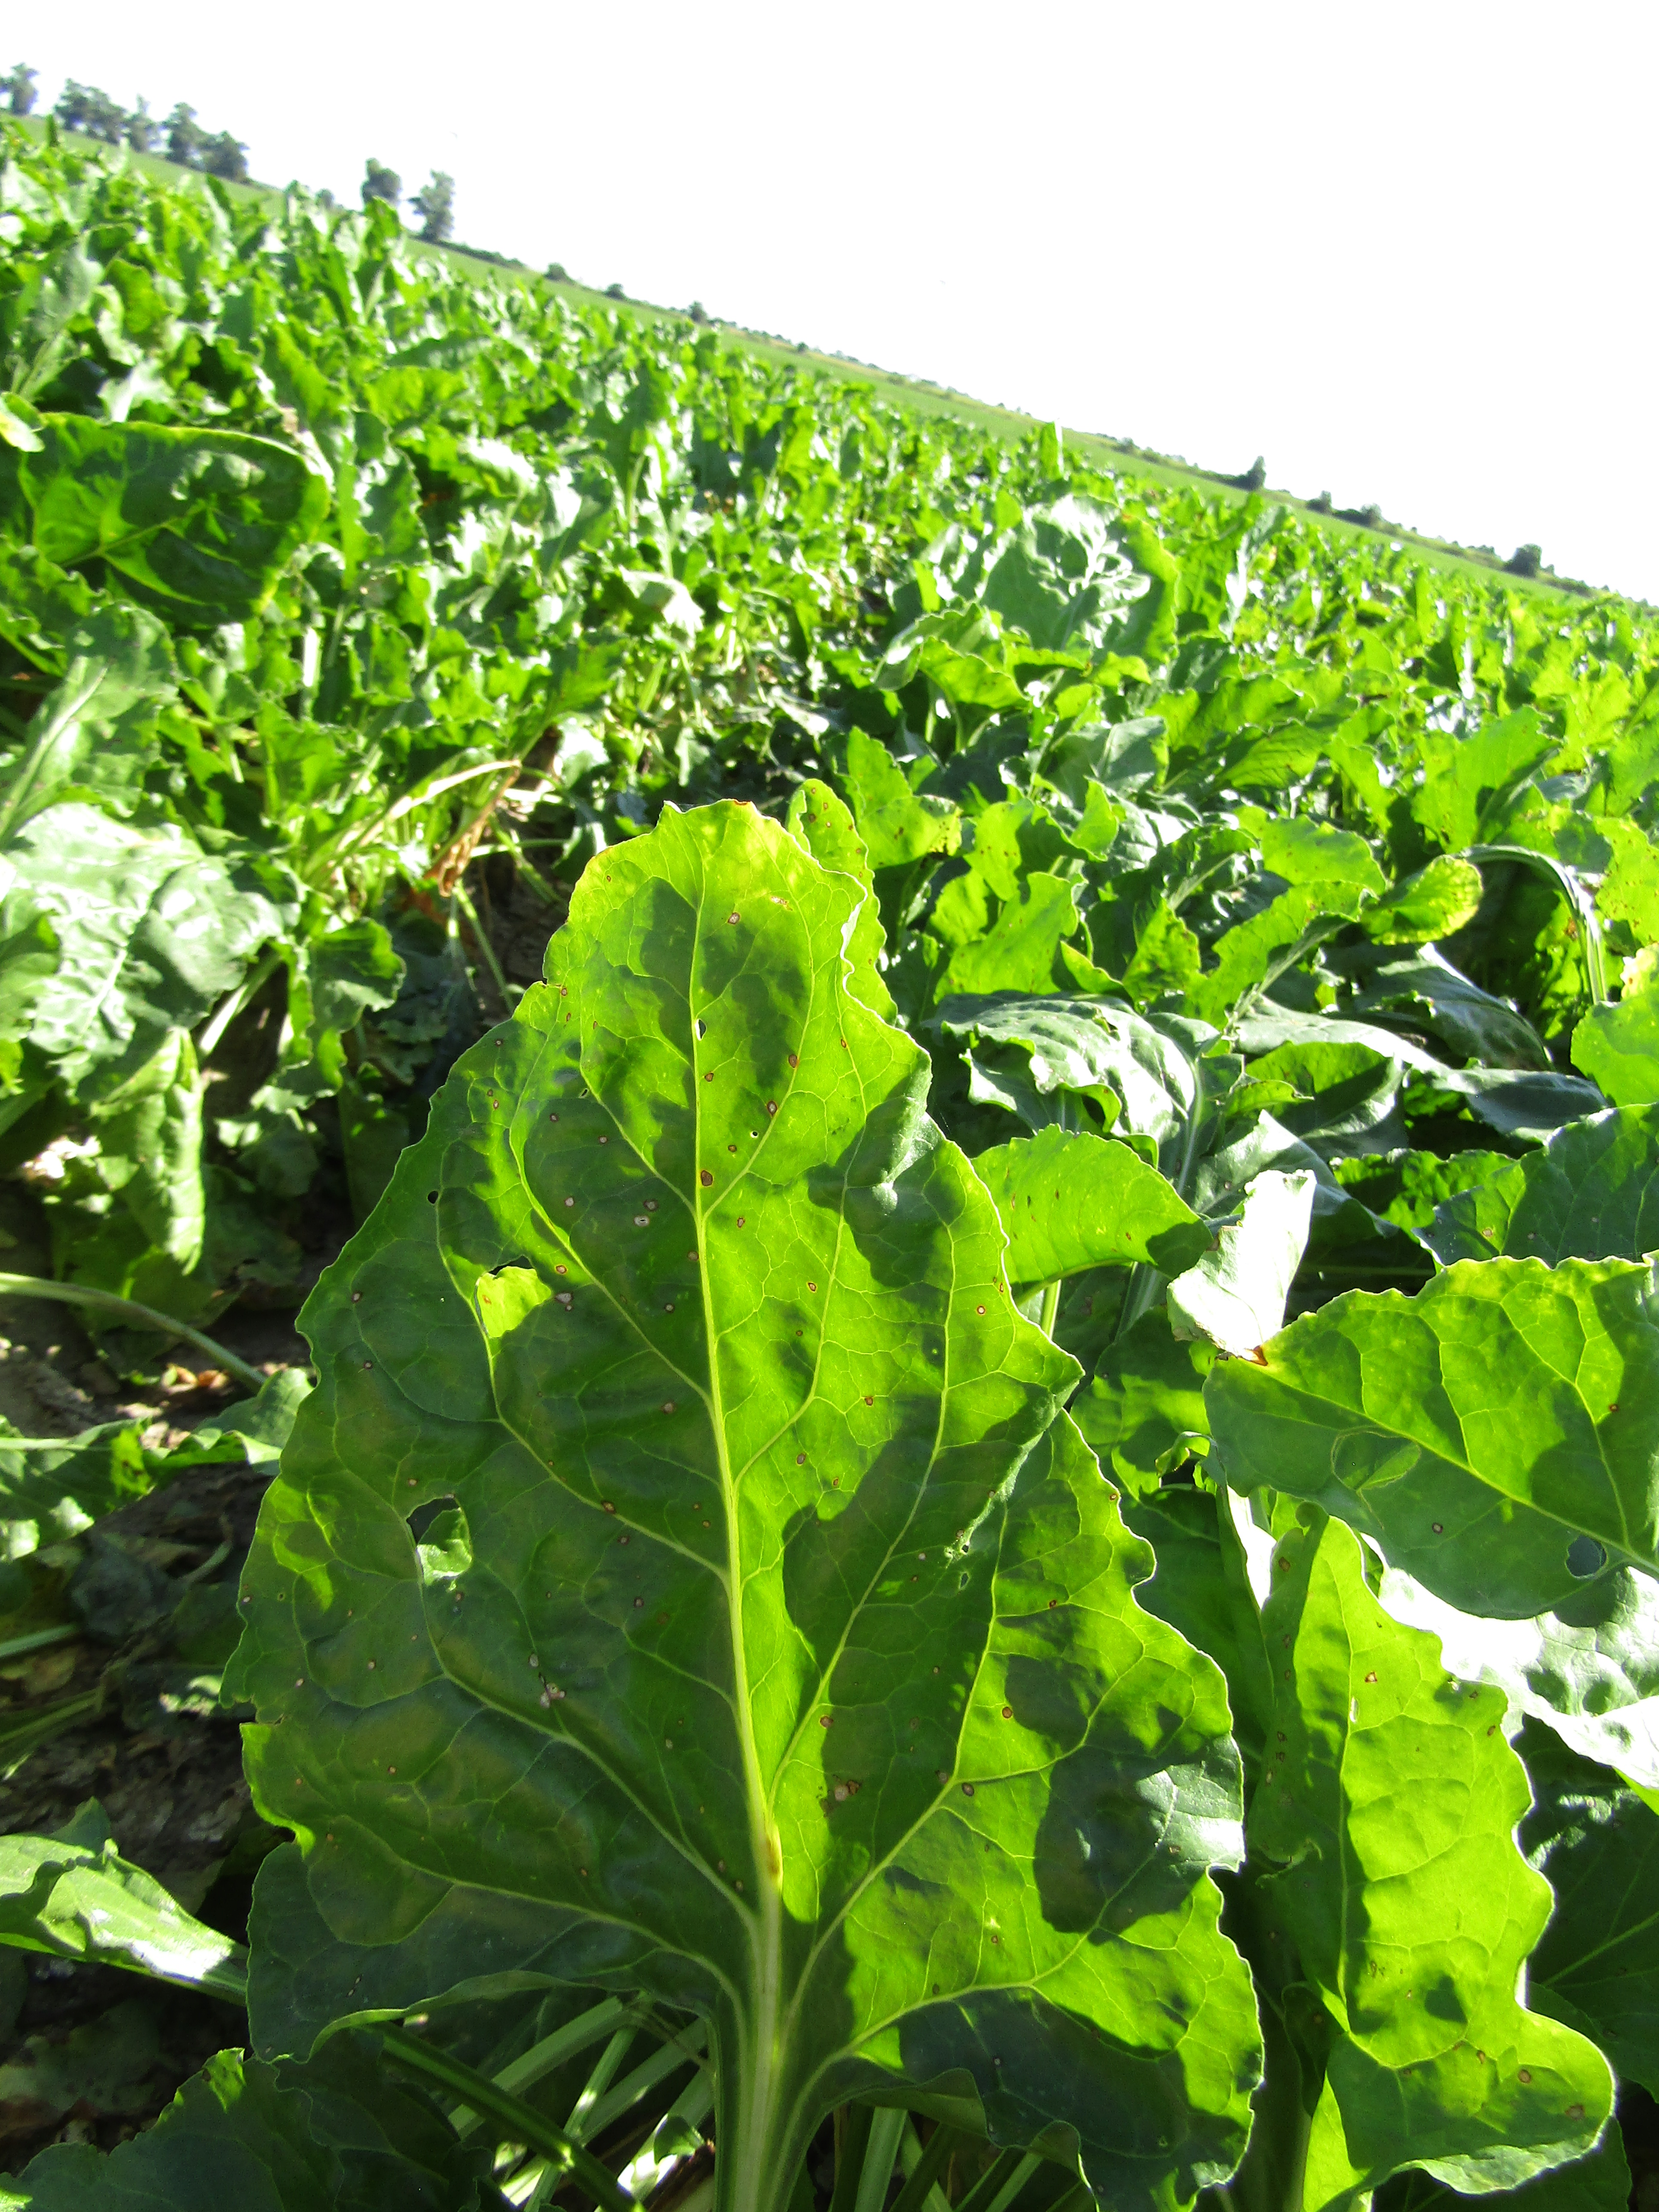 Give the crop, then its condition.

beet, cercospora
